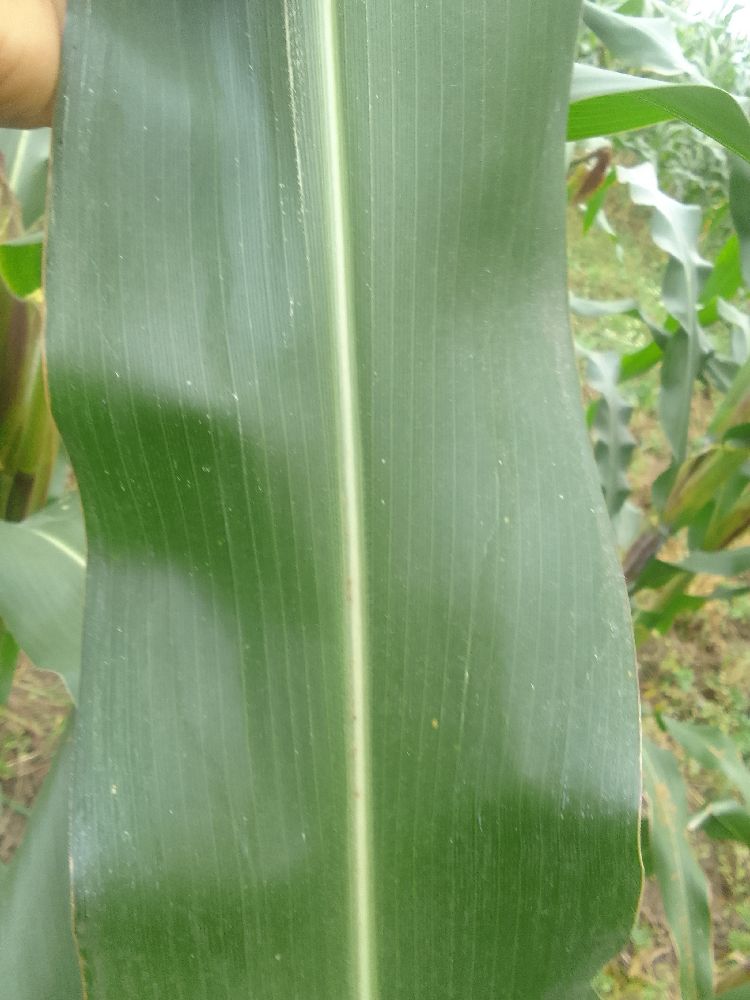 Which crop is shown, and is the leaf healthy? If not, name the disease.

maize, healthy
